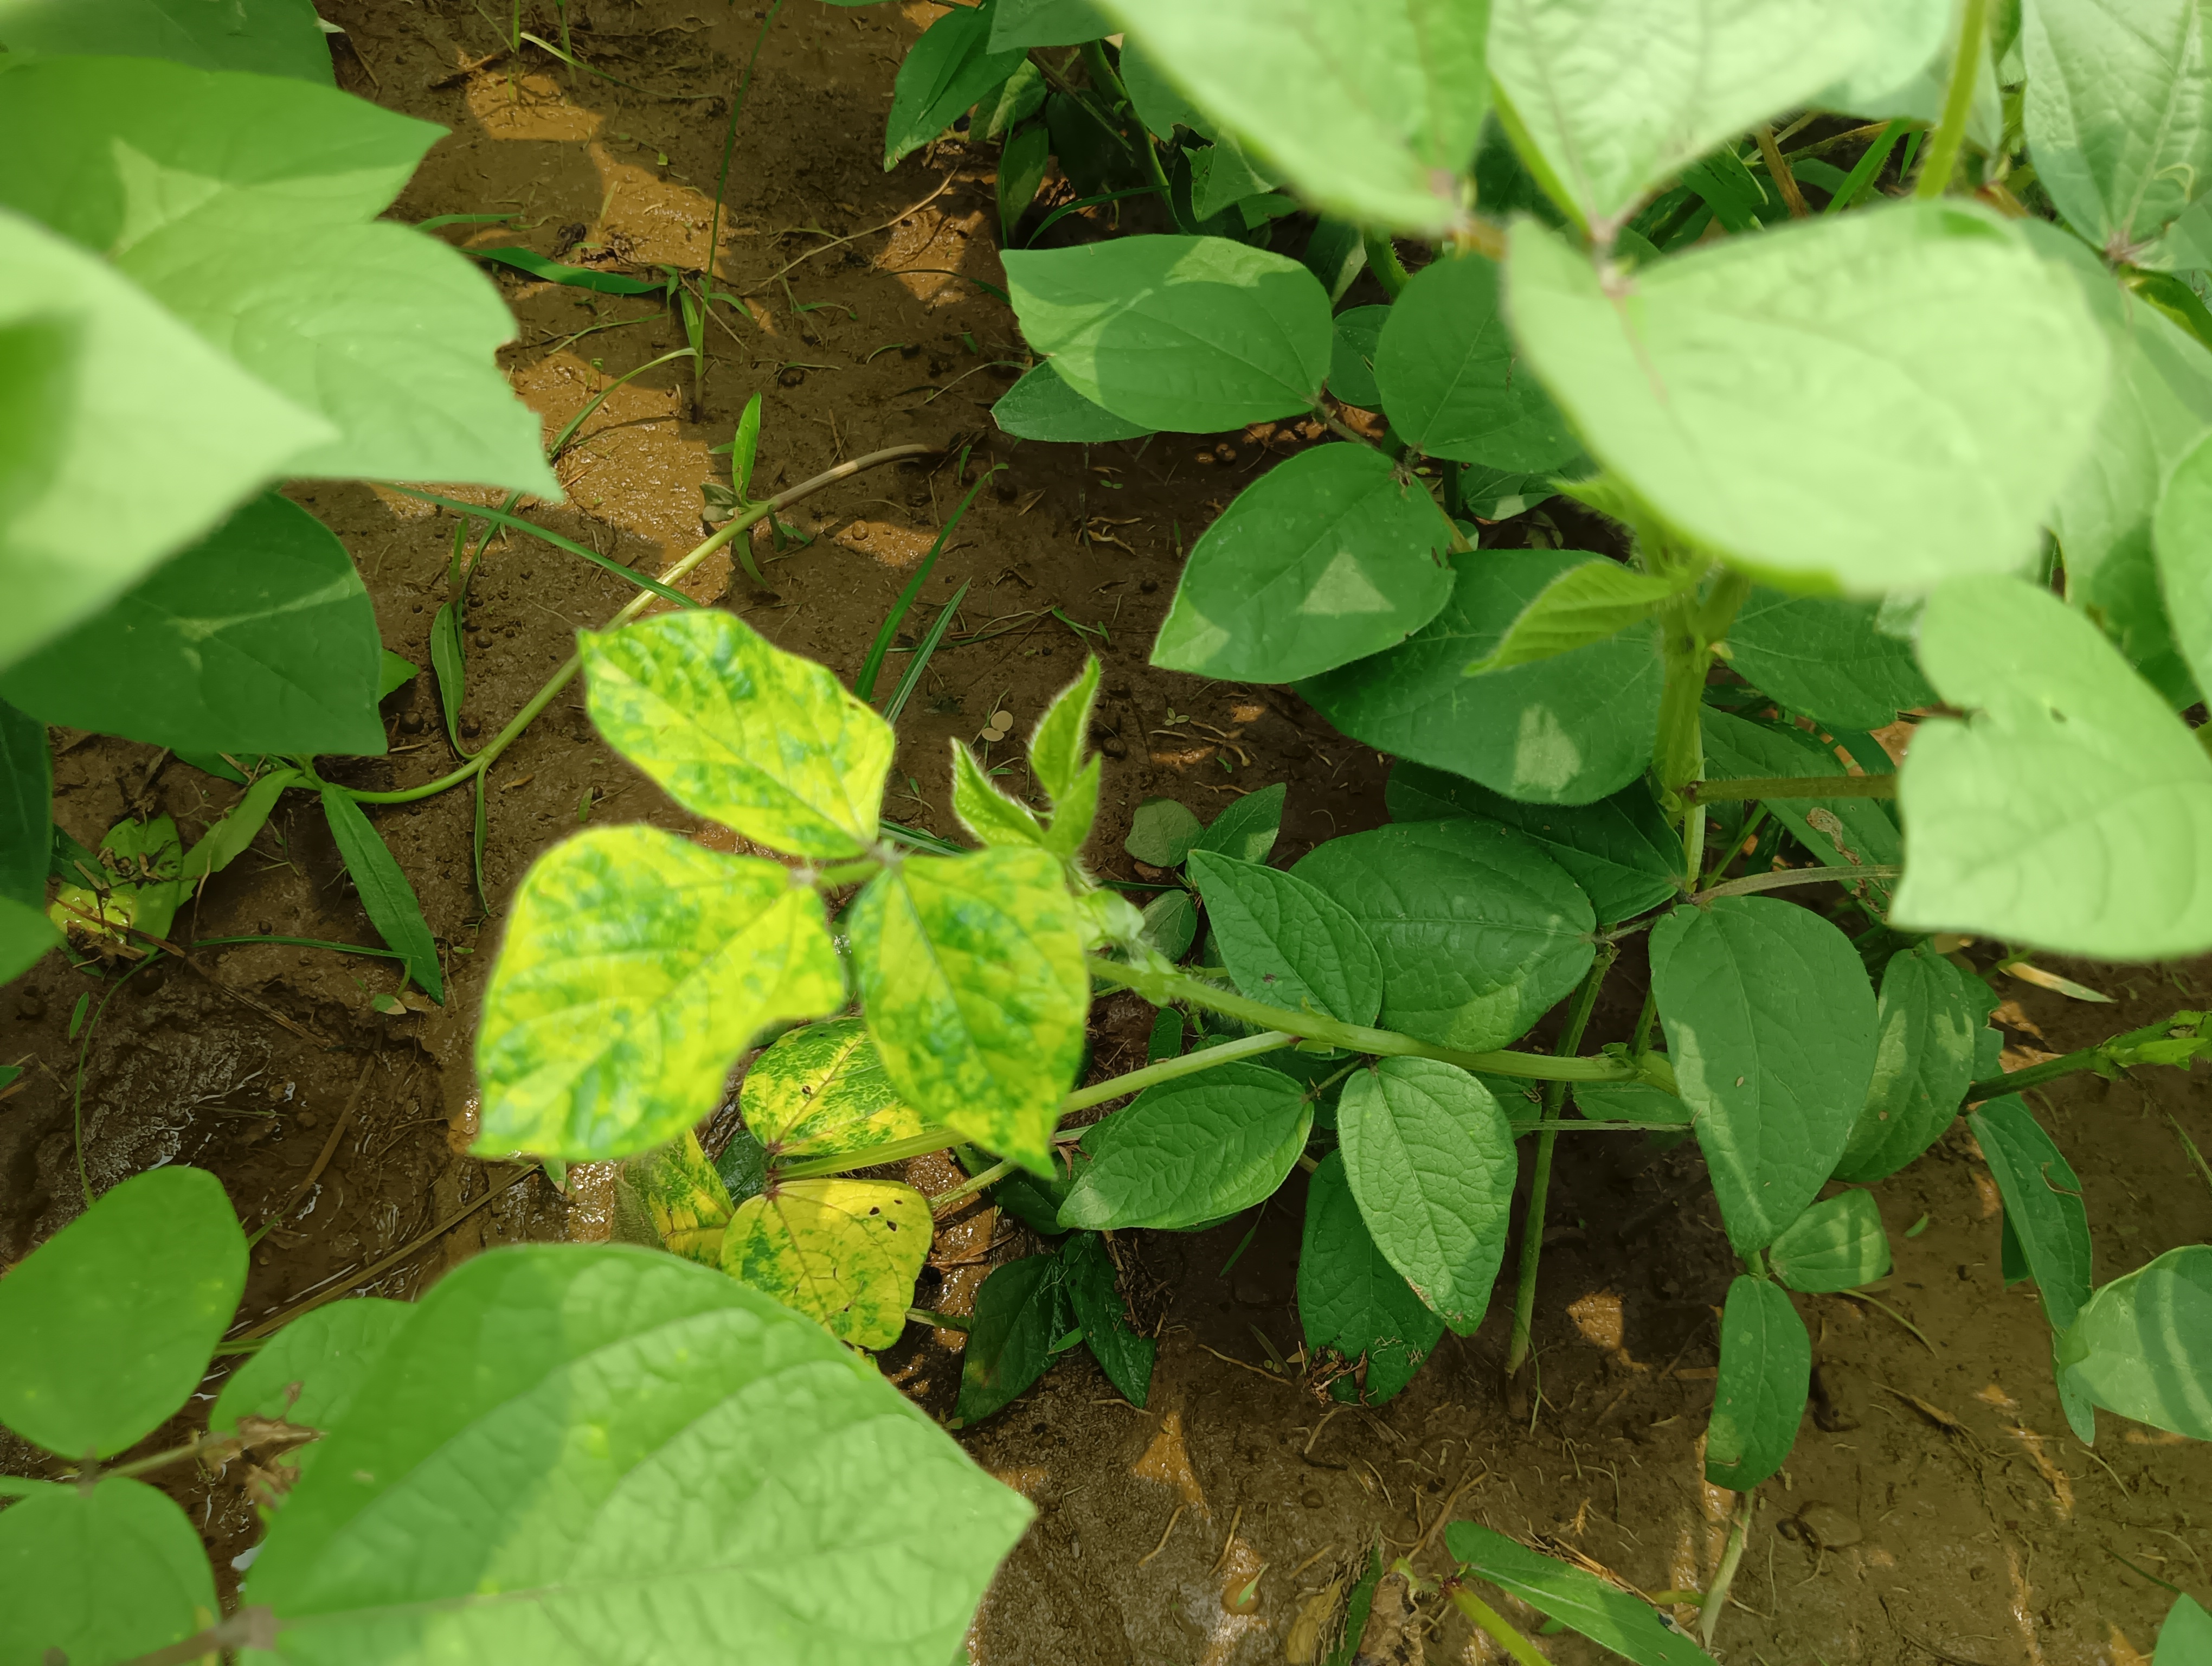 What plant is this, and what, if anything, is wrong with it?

mungbean, yellow mosaic
